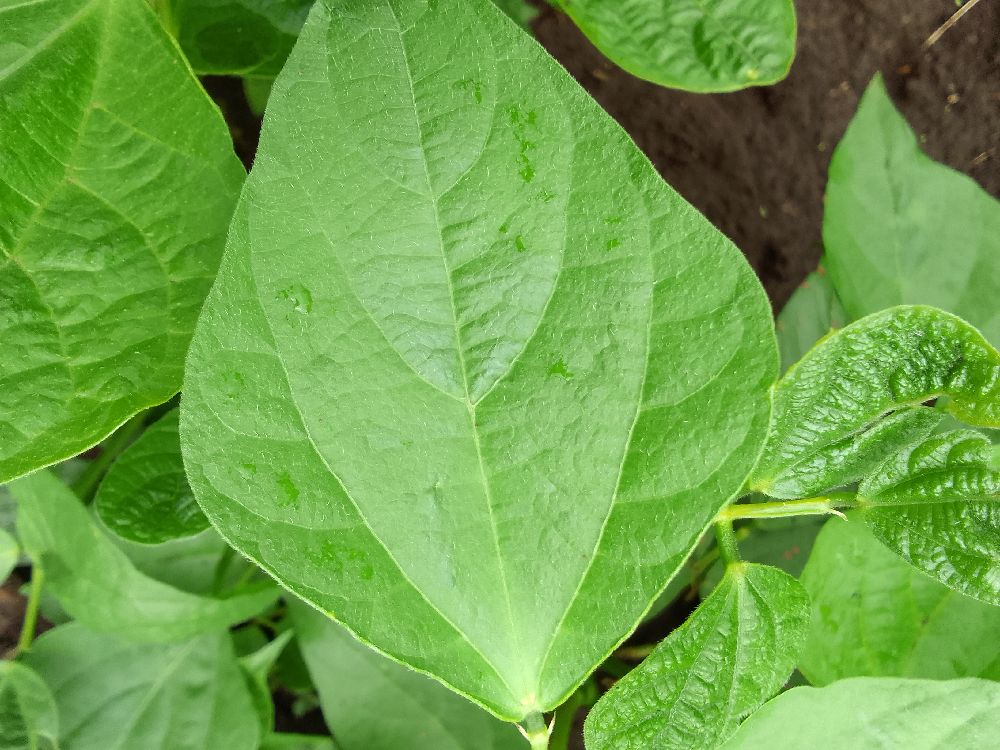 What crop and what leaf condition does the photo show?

common bean, healthy
